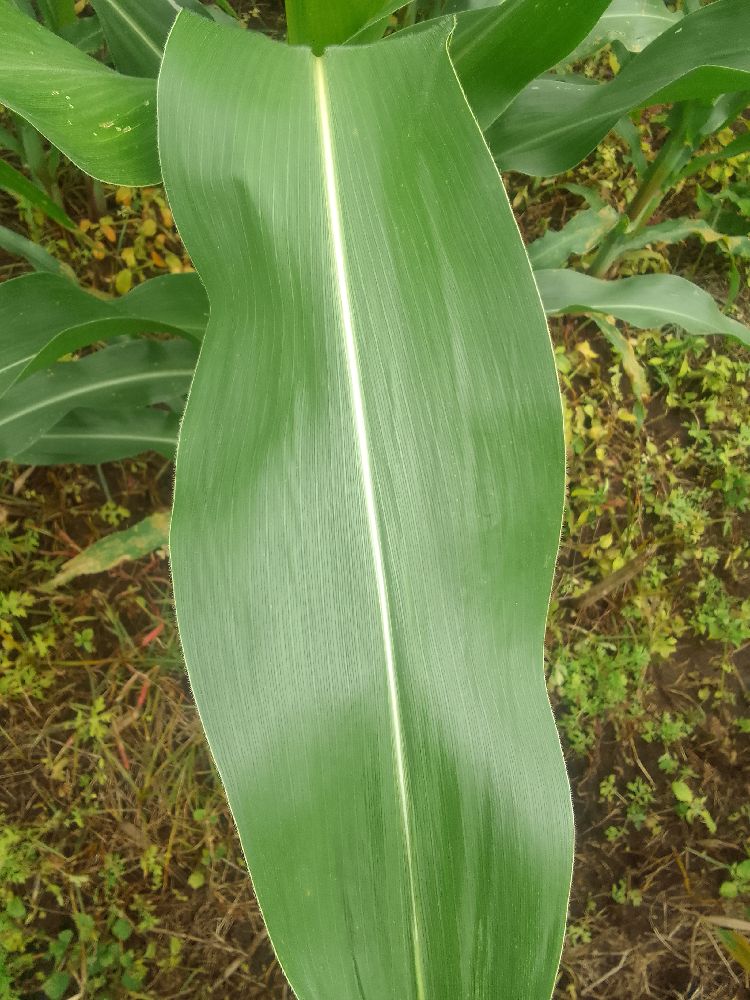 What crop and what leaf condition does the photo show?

maize, healthy
